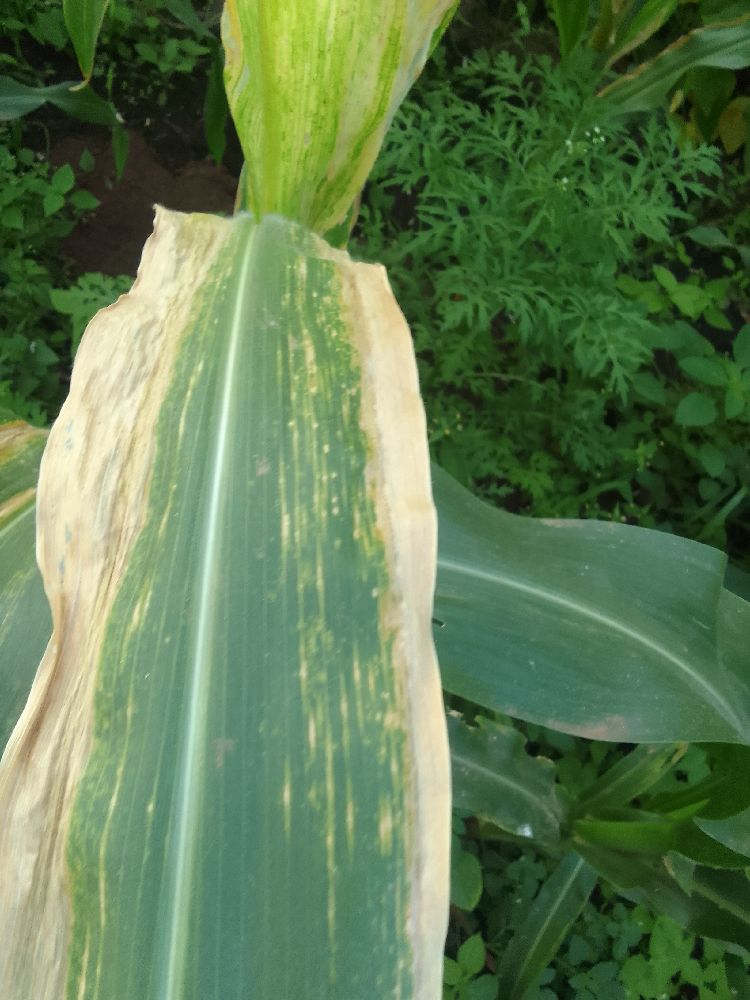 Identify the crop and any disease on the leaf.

maize, maize lethal necrosis
